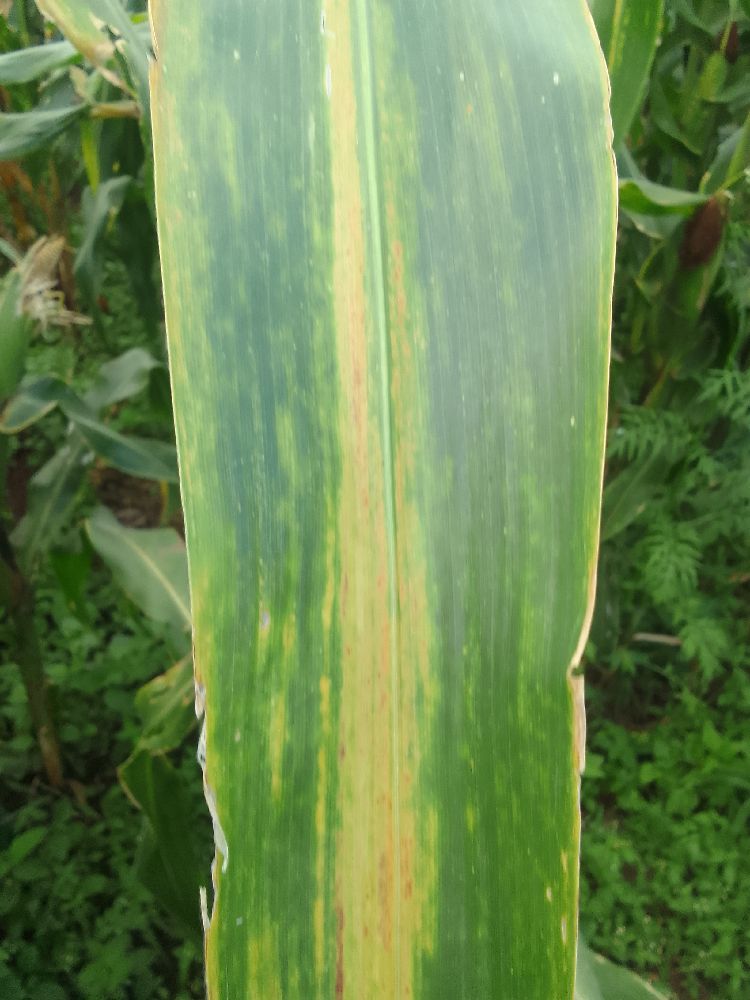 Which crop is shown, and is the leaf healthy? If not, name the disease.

maize, maize lethal necrosis
